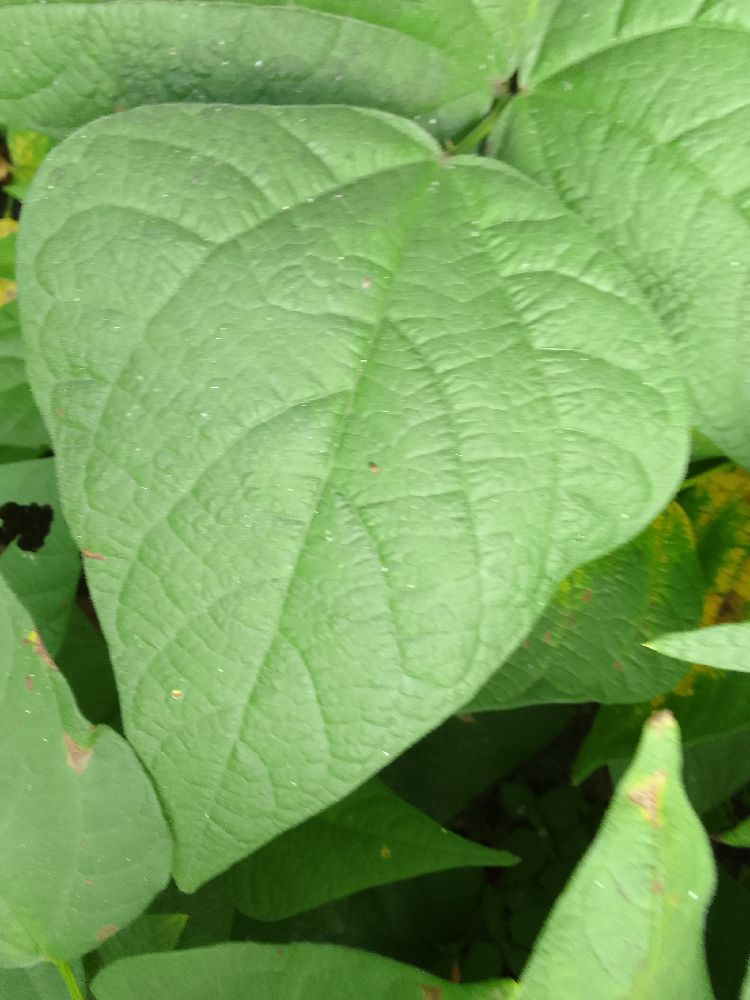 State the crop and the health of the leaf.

common bean, healthy
